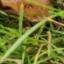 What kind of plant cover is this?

grass
